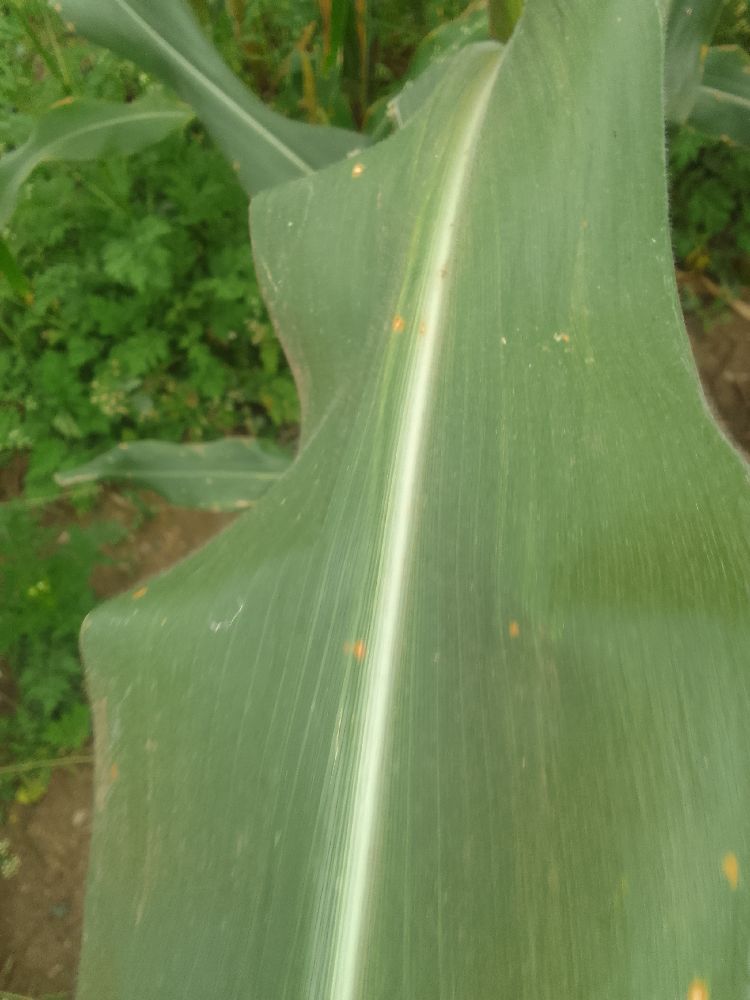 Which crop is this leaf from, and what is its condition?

maize, healthy
